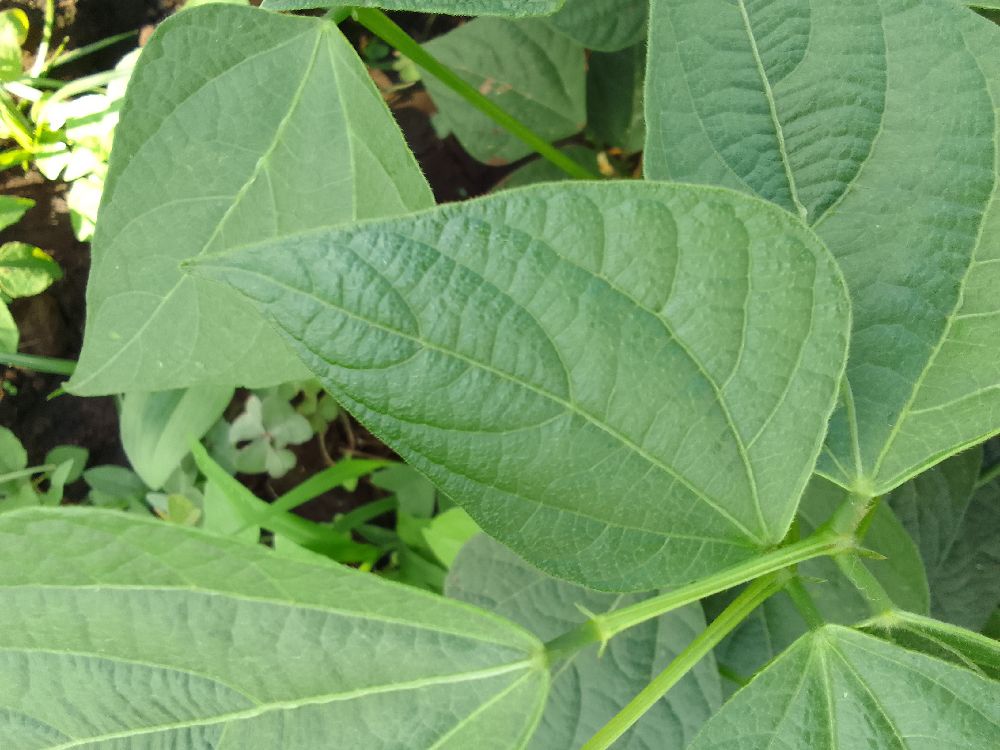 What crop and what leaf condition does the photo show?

common bean, healthy
